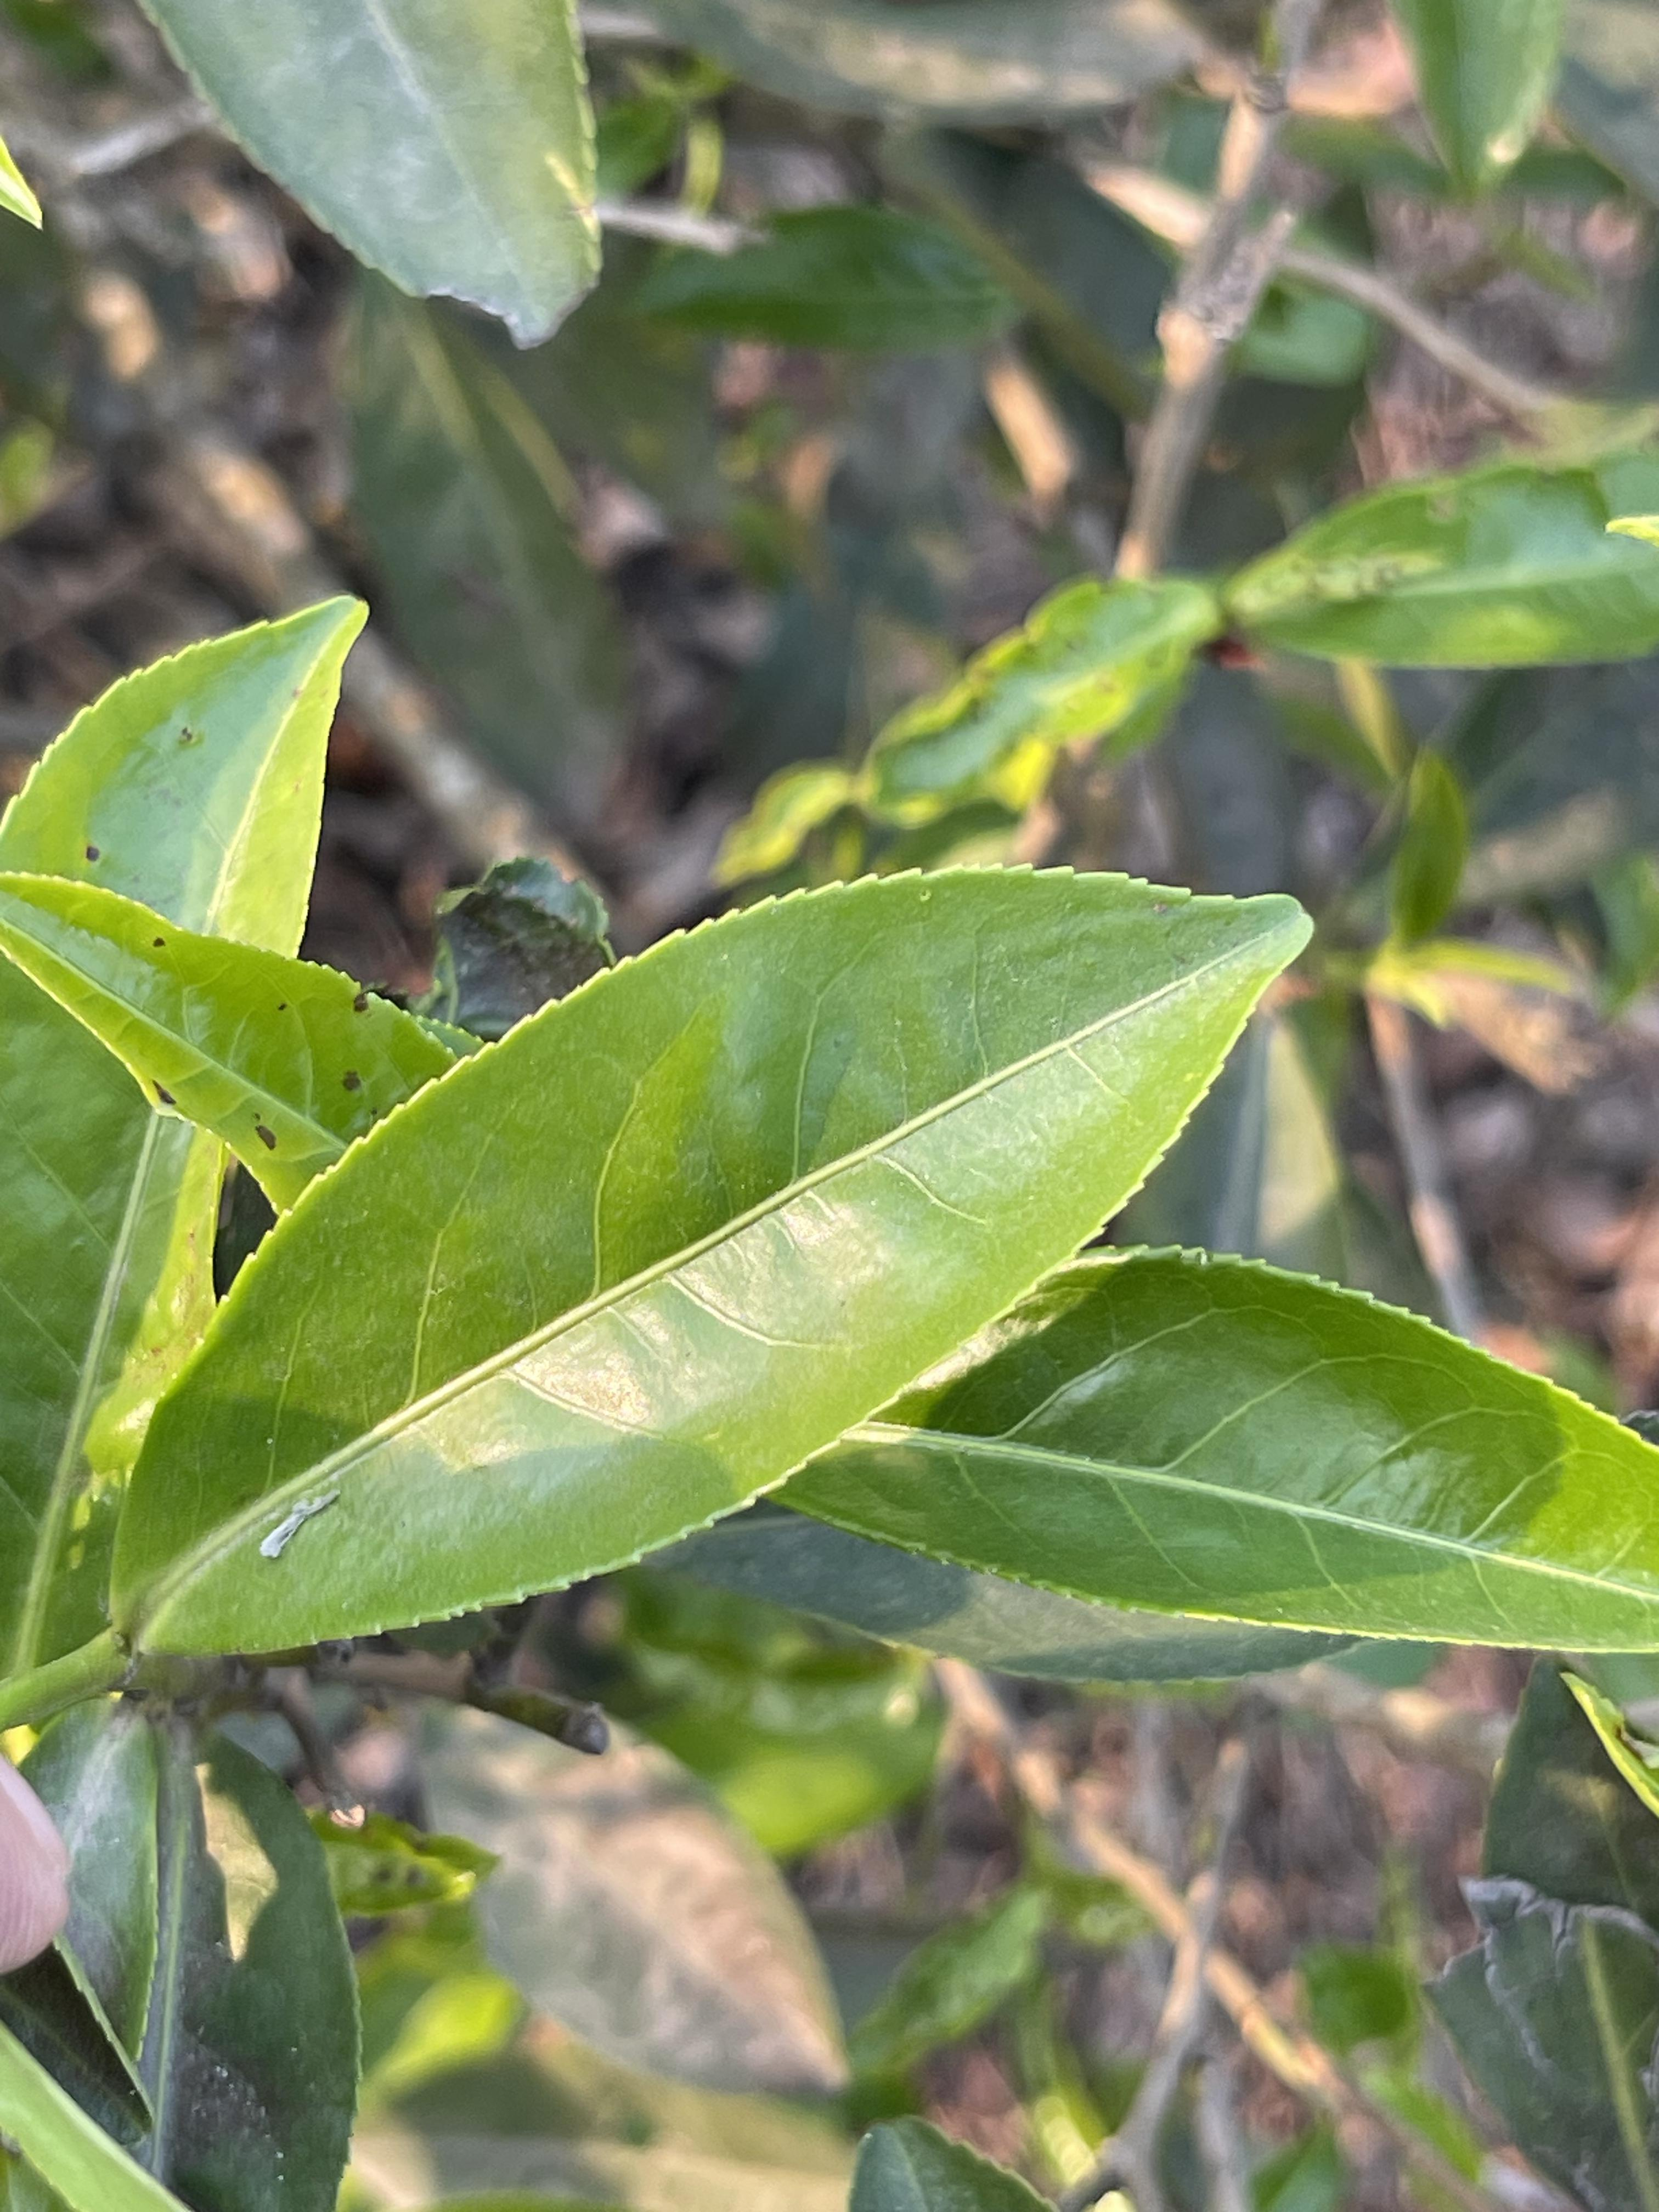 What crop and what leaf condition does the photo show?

tea, healthy leaf
